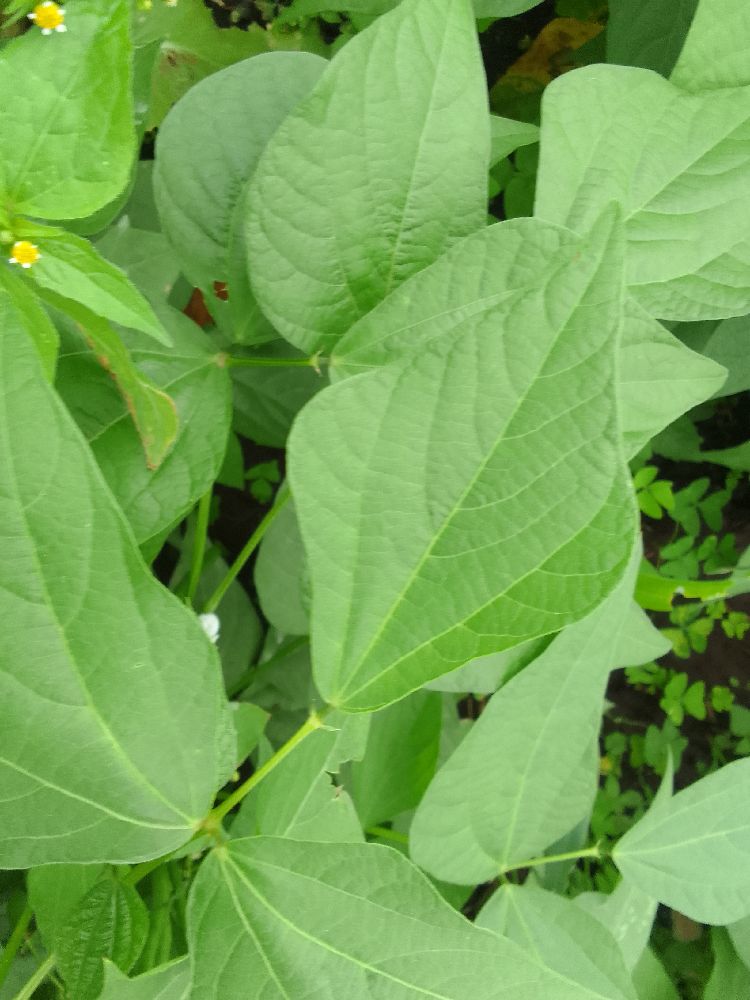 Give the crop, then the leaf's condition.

common bean, healthy
